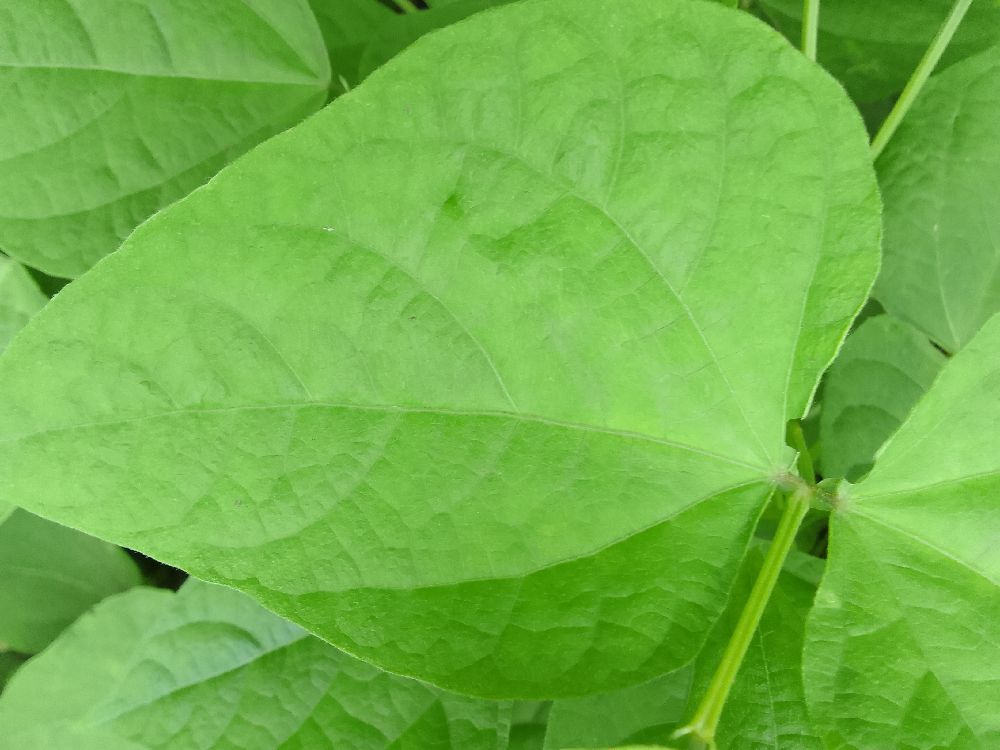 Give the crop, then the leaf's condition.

common bean, healthy
